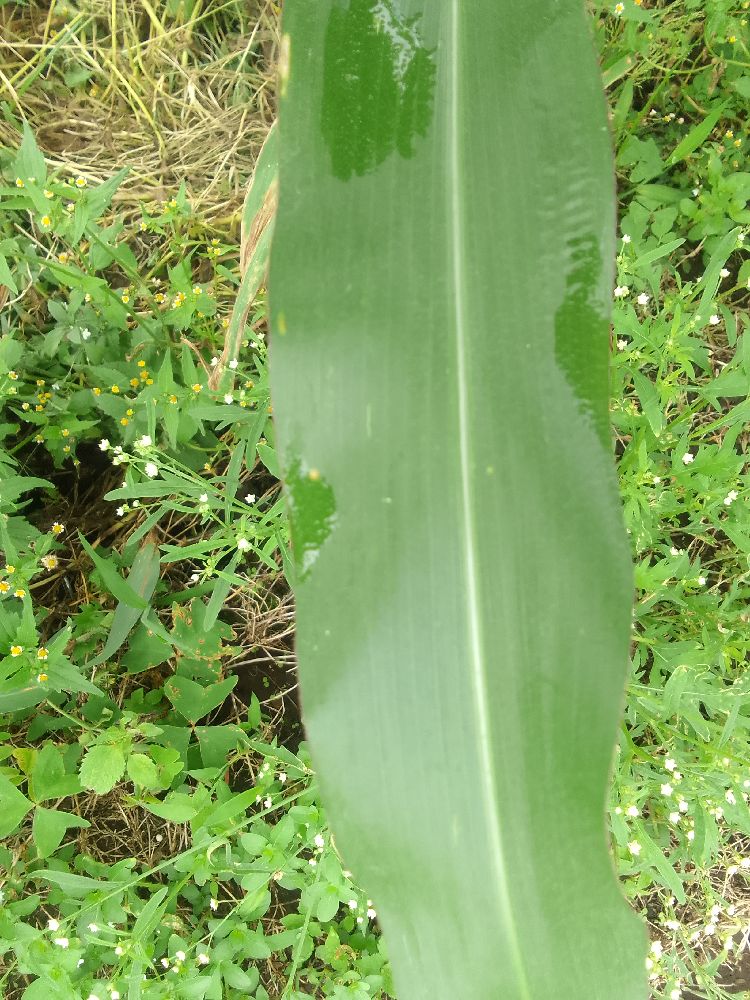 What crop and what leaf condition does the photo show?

maize, healthy
